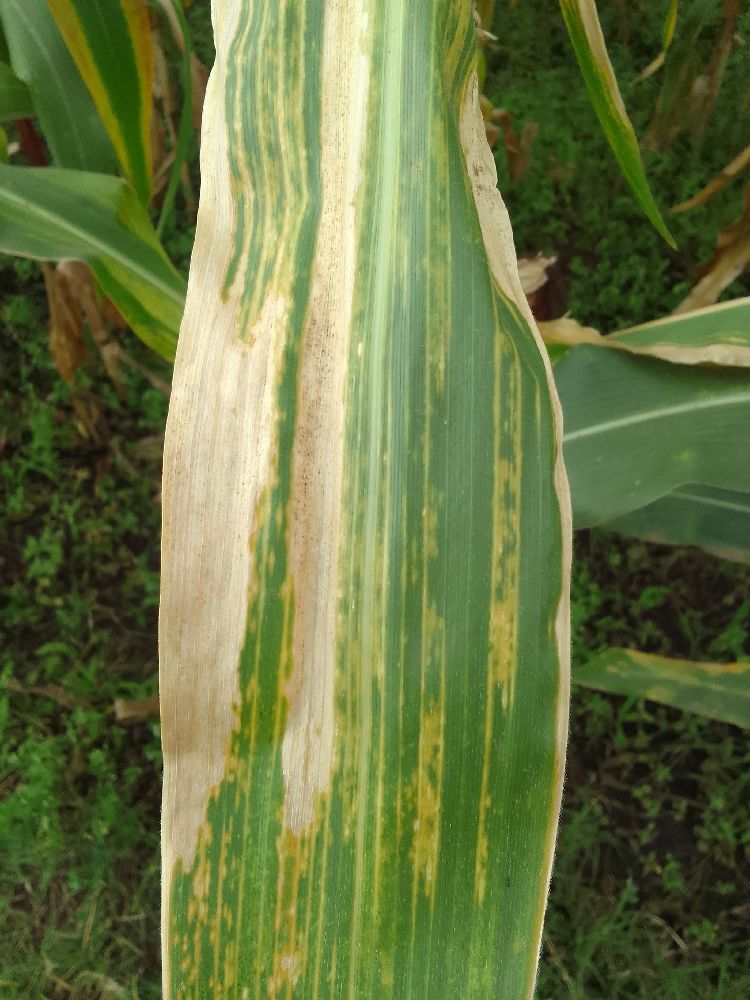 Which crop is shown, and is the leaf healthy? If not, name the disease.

maize, maize lethal necrosis
